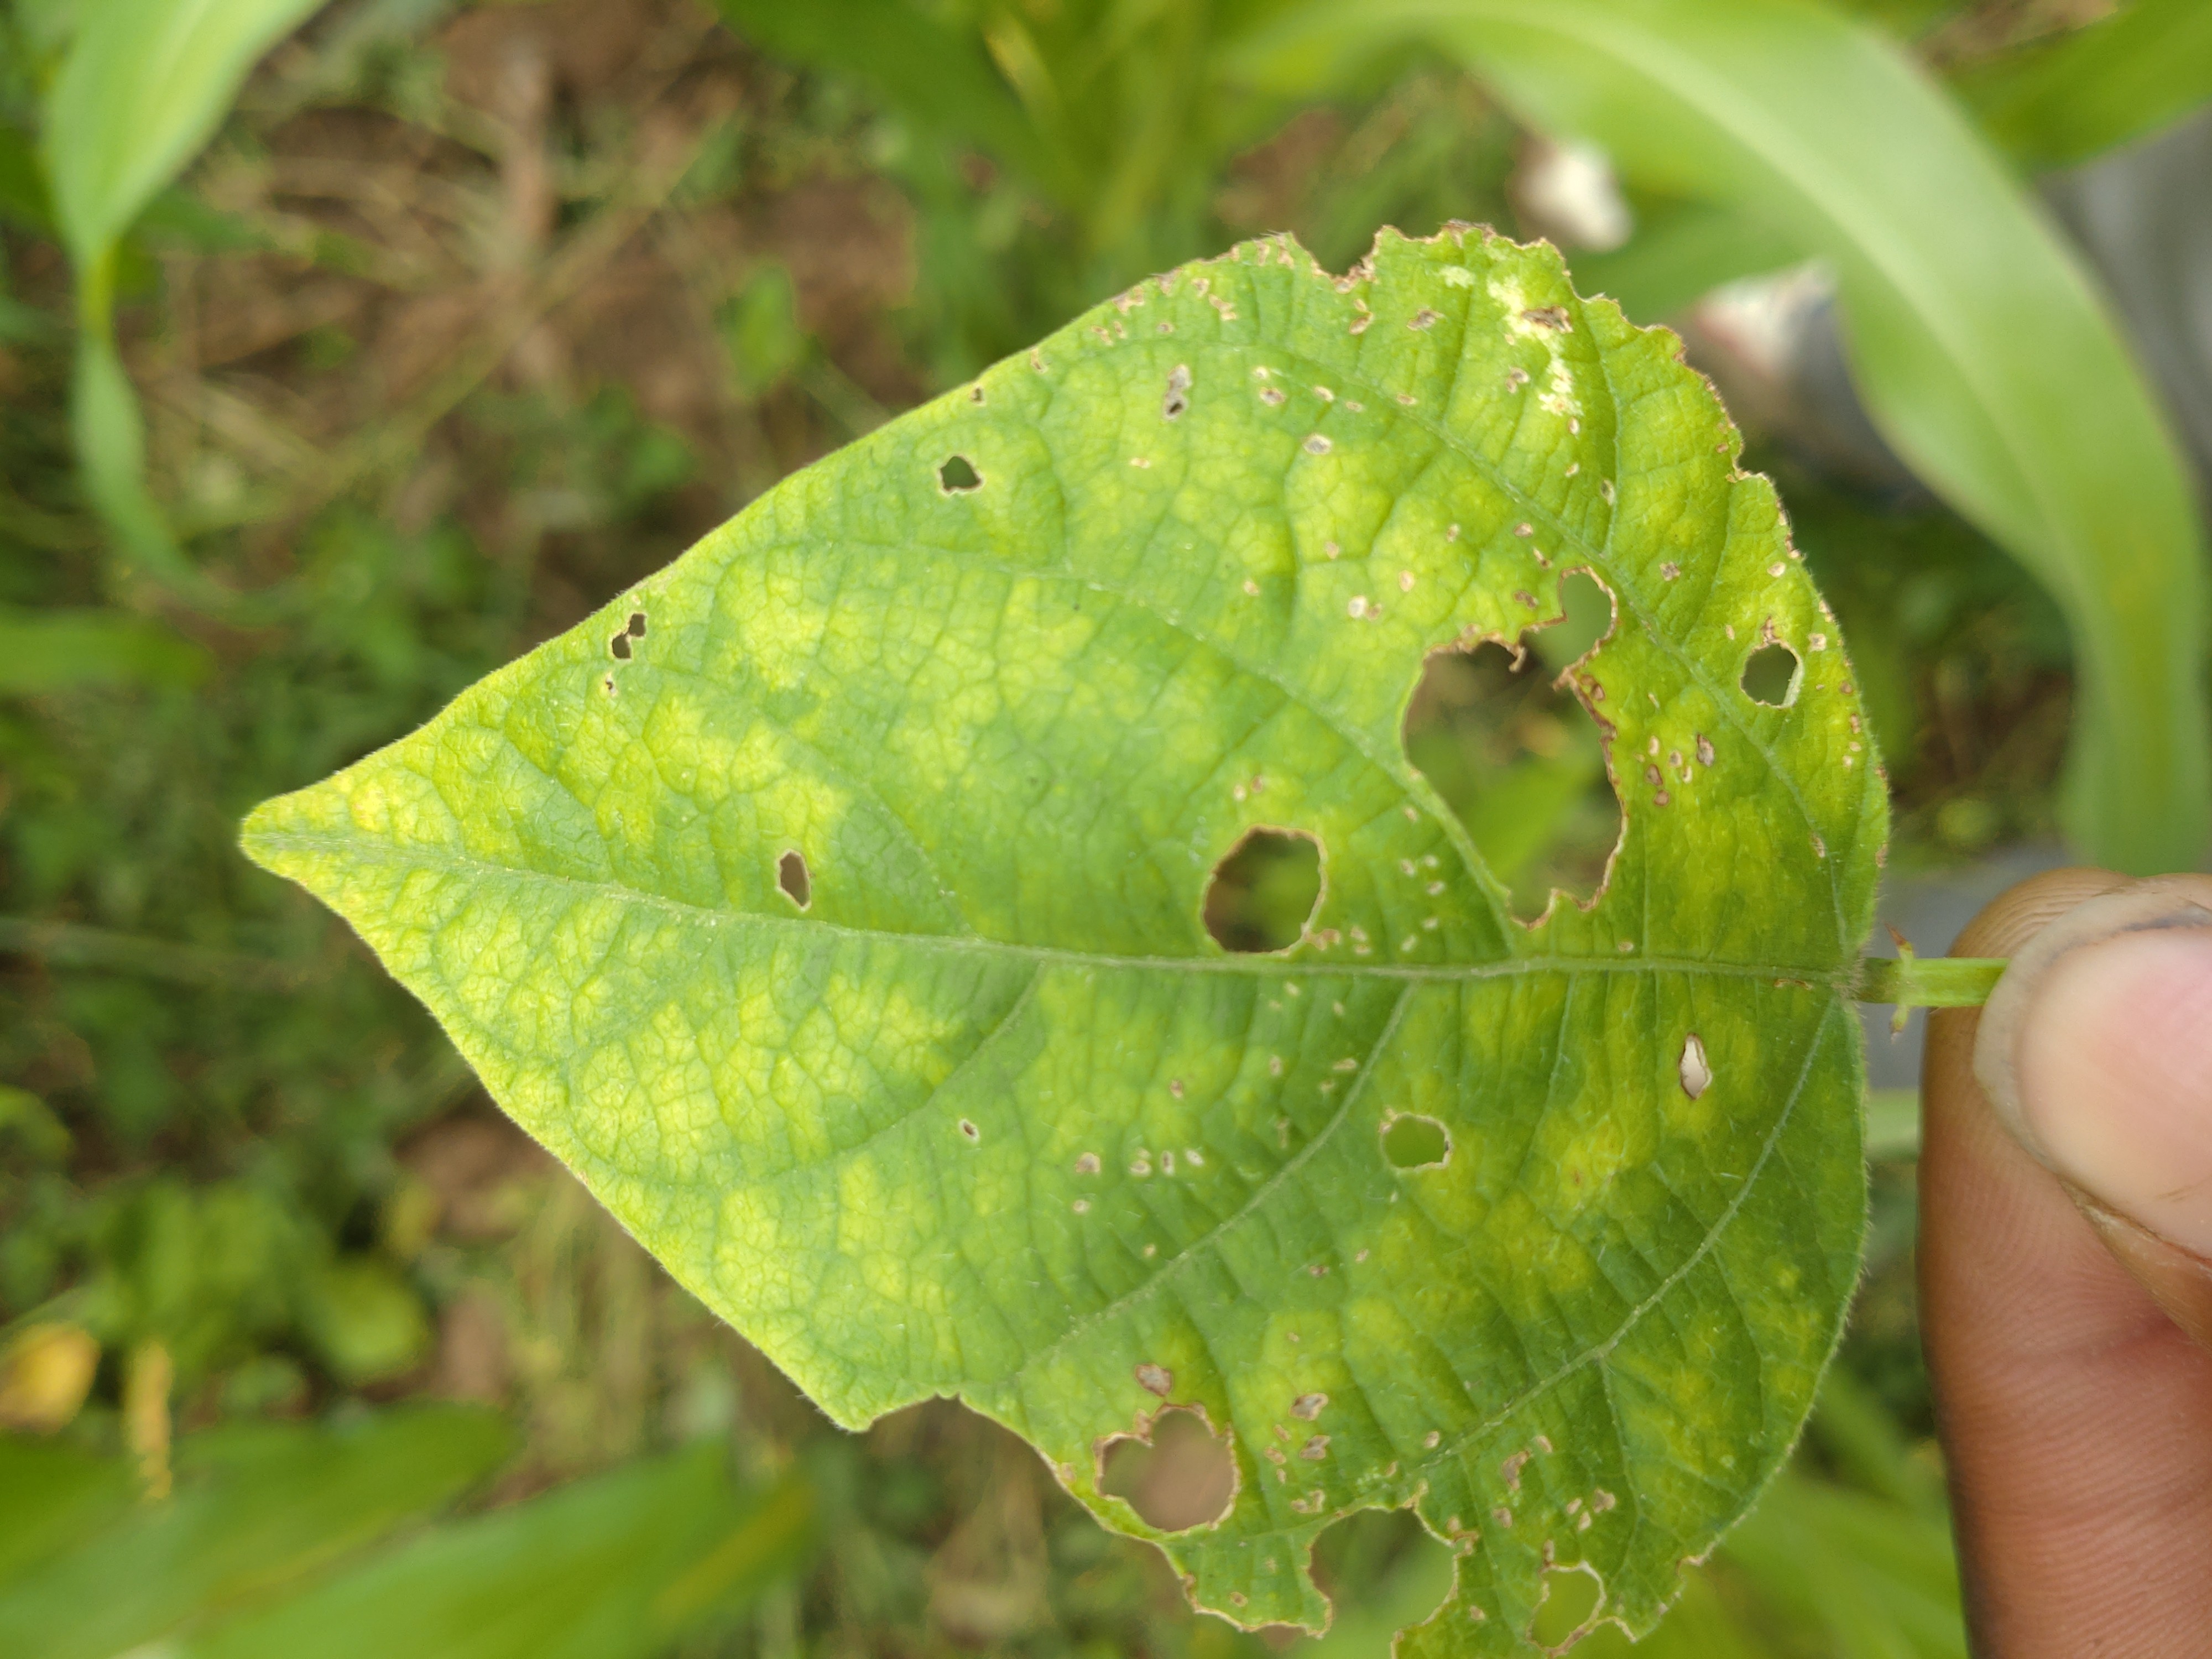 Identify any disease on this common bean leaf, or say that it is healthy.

rust
